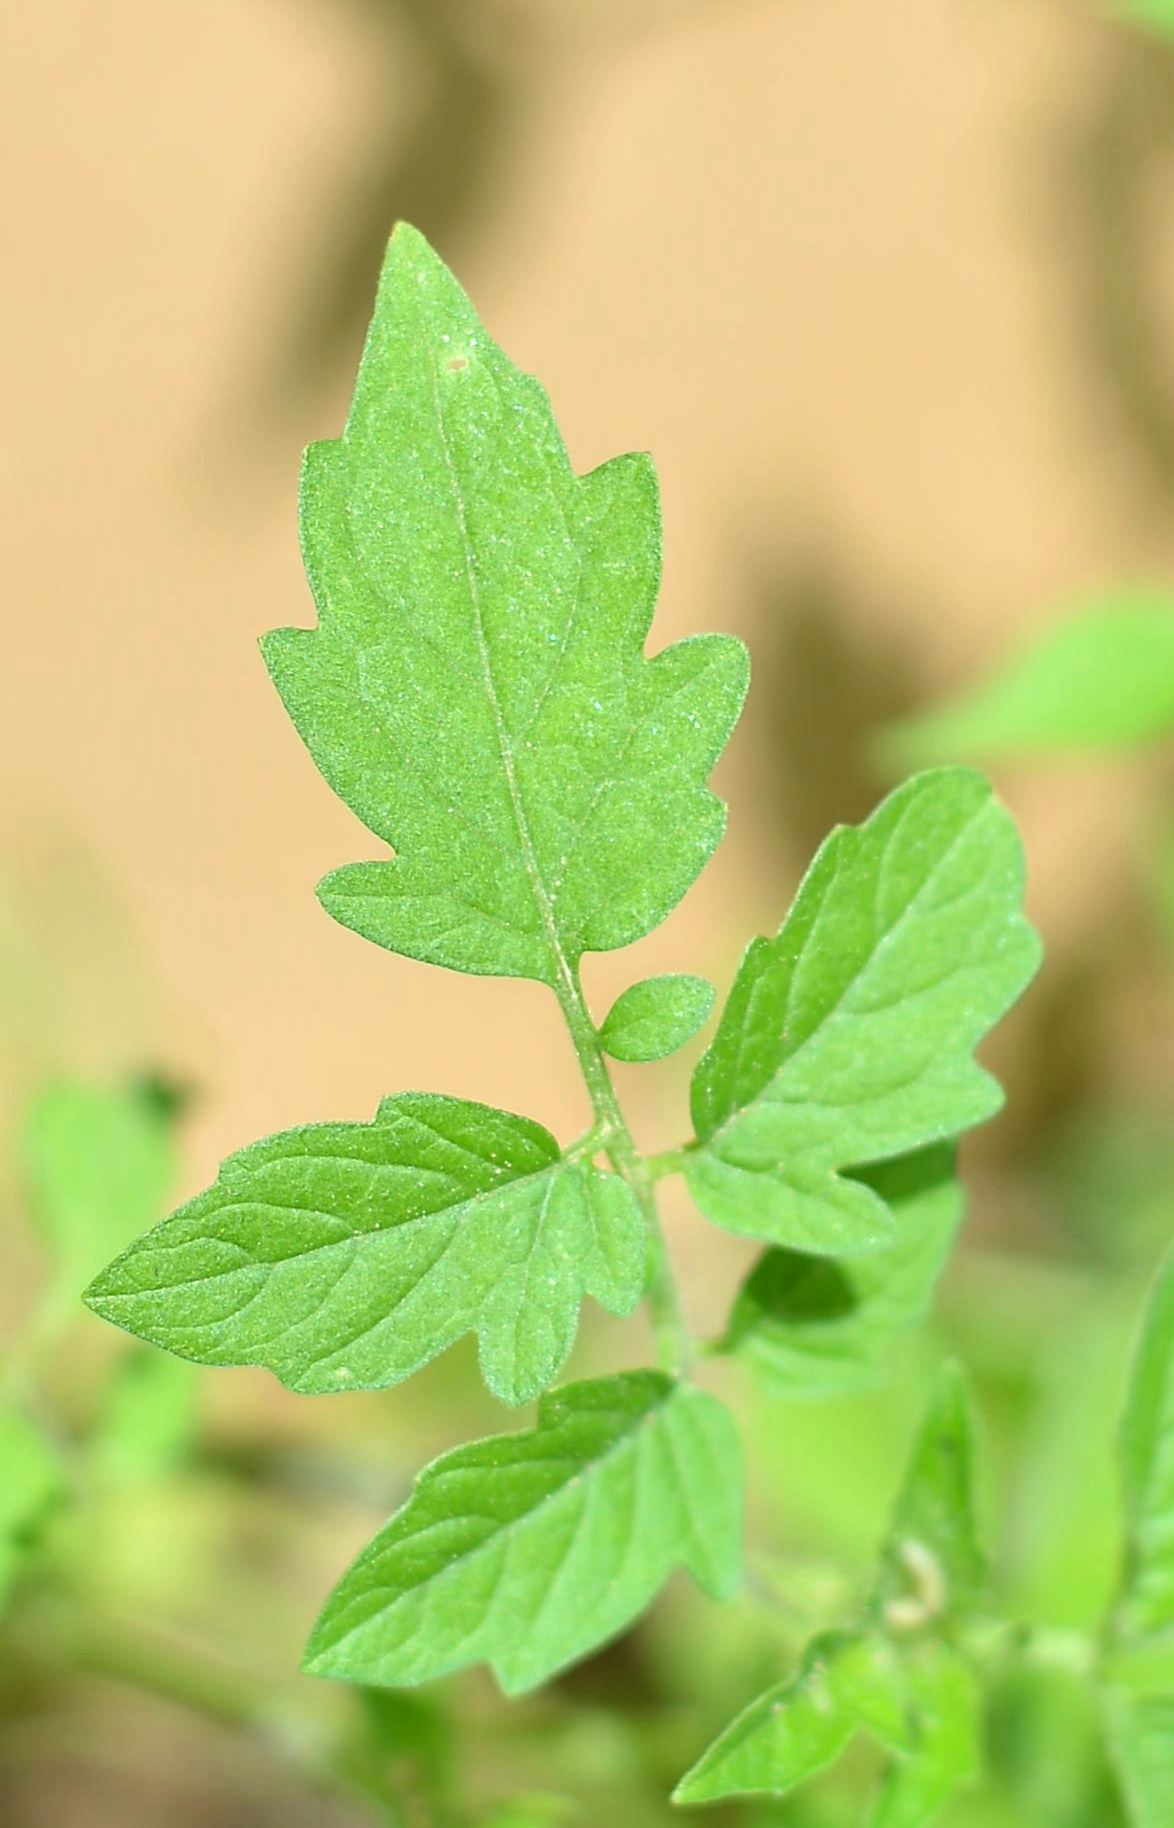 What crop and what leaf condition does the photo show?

tomato, healthy
